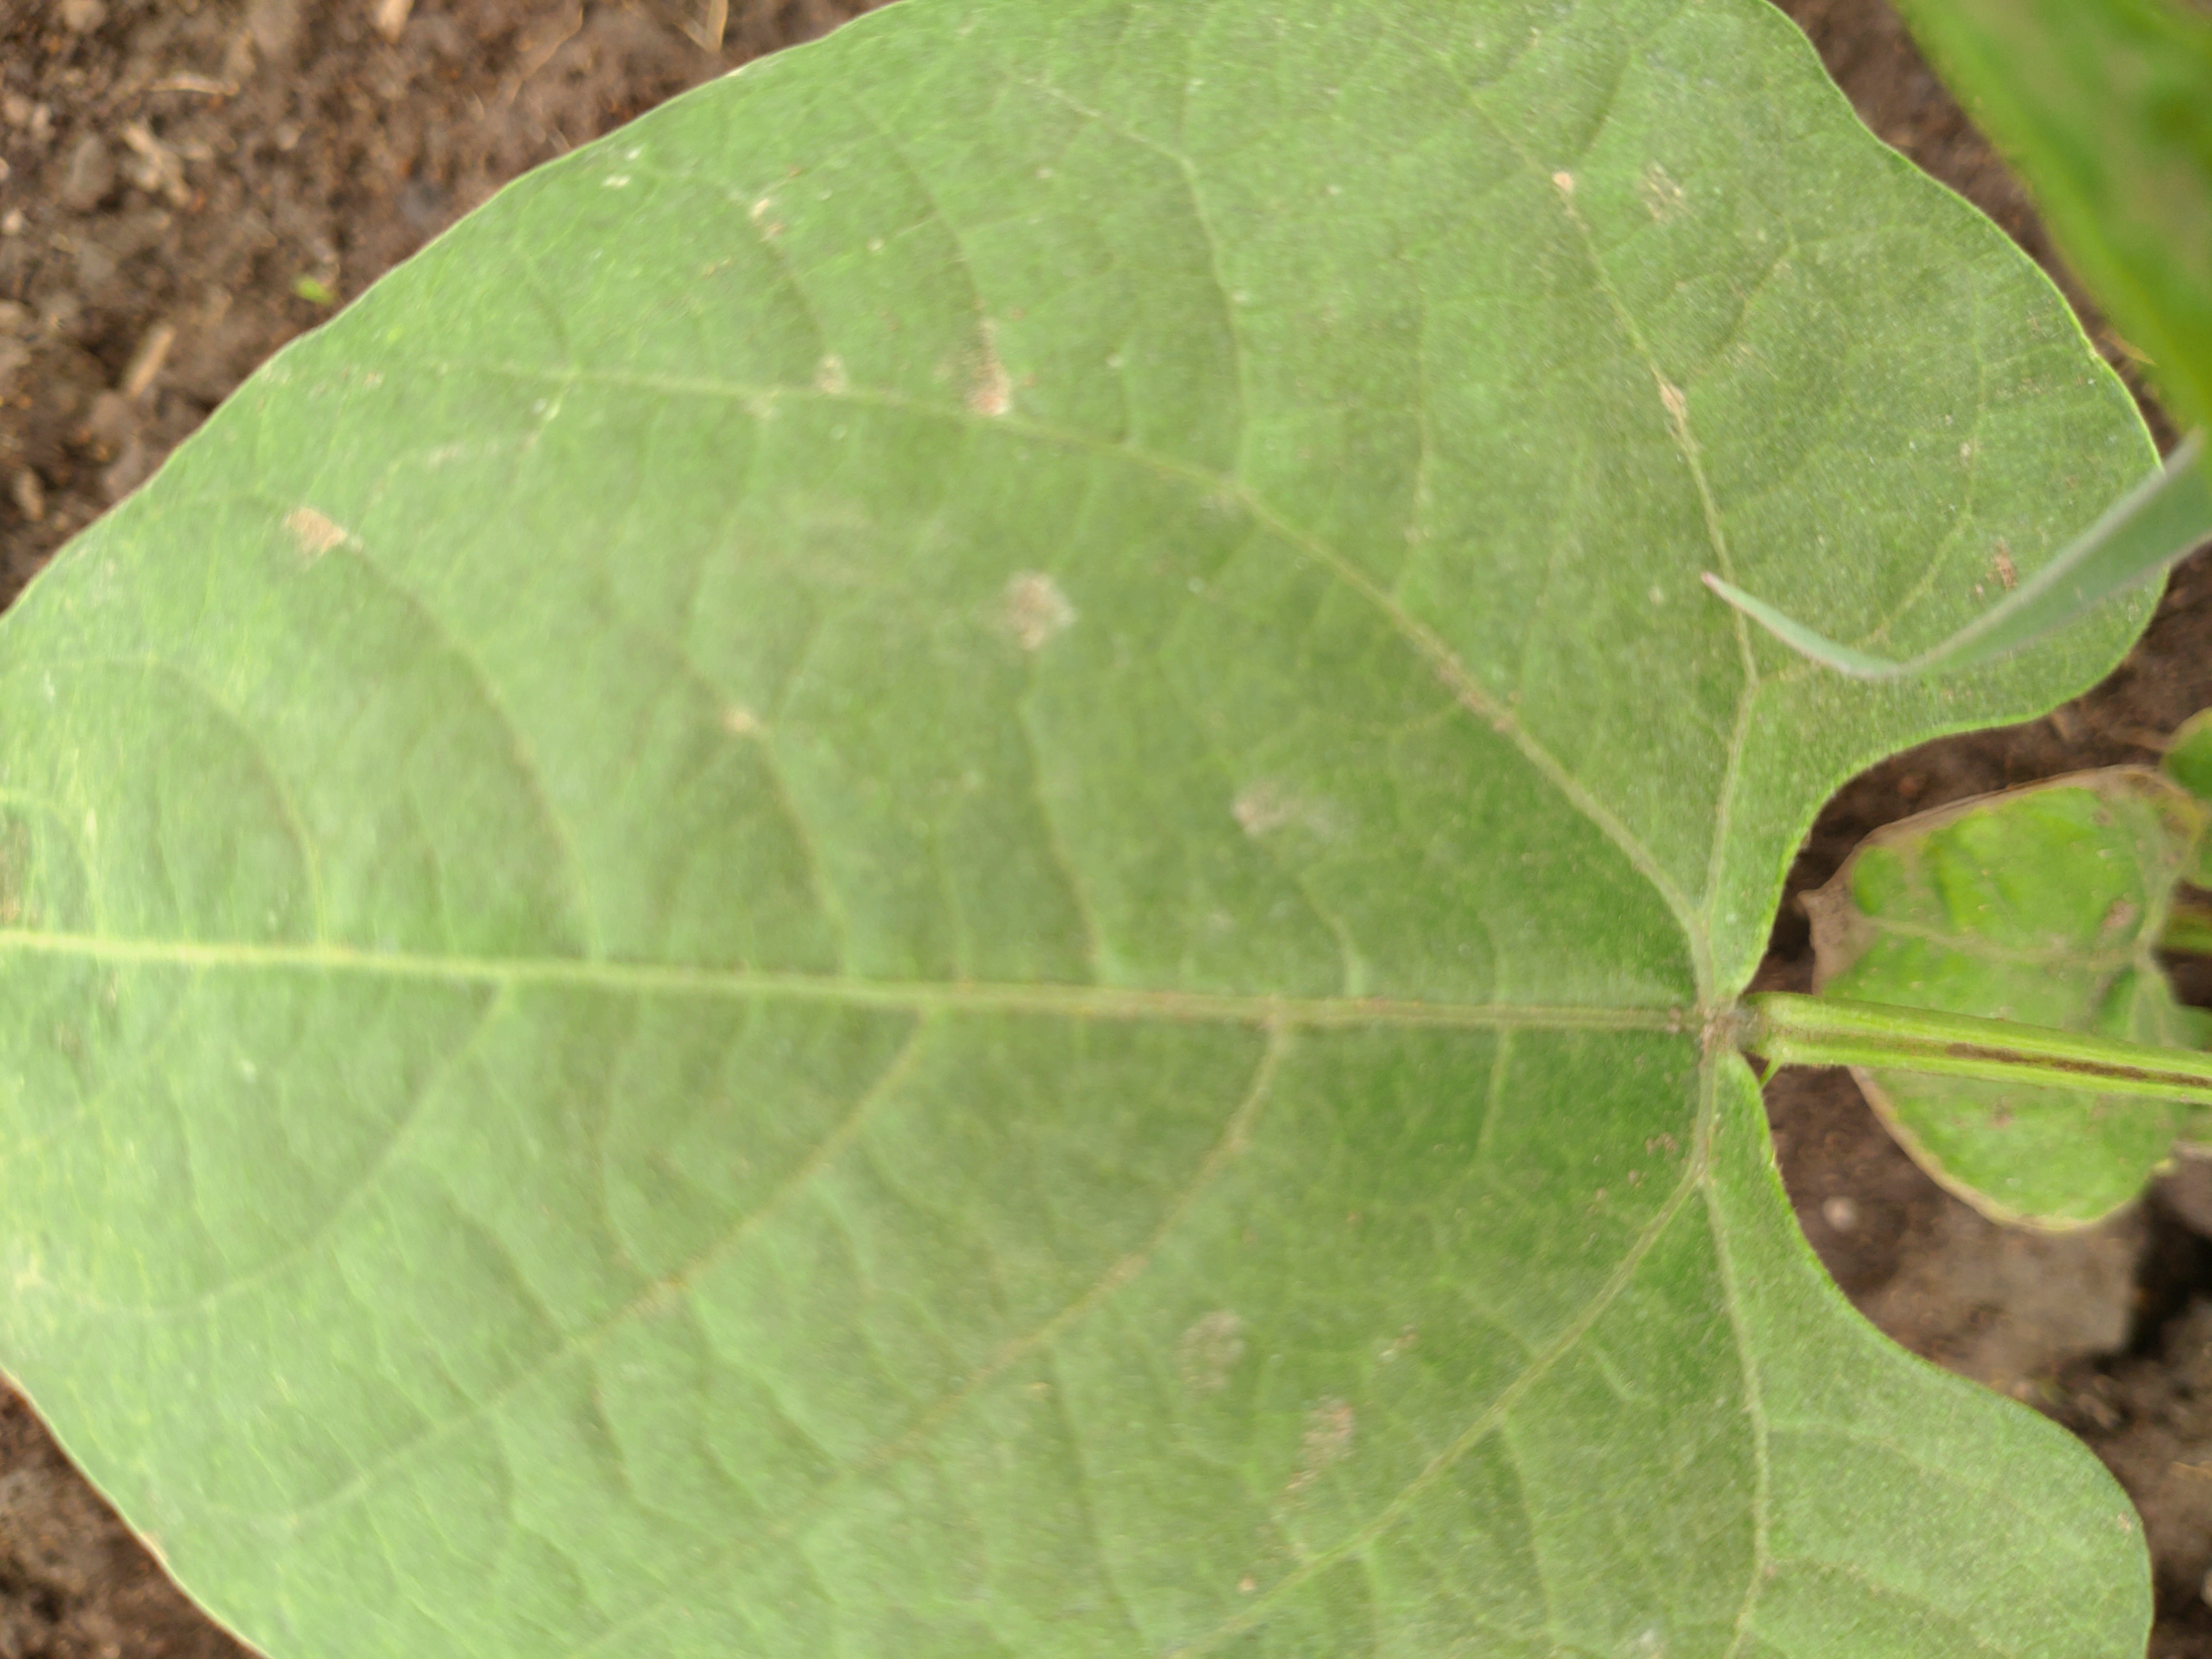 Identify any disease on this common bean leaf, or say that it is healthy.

healthy
